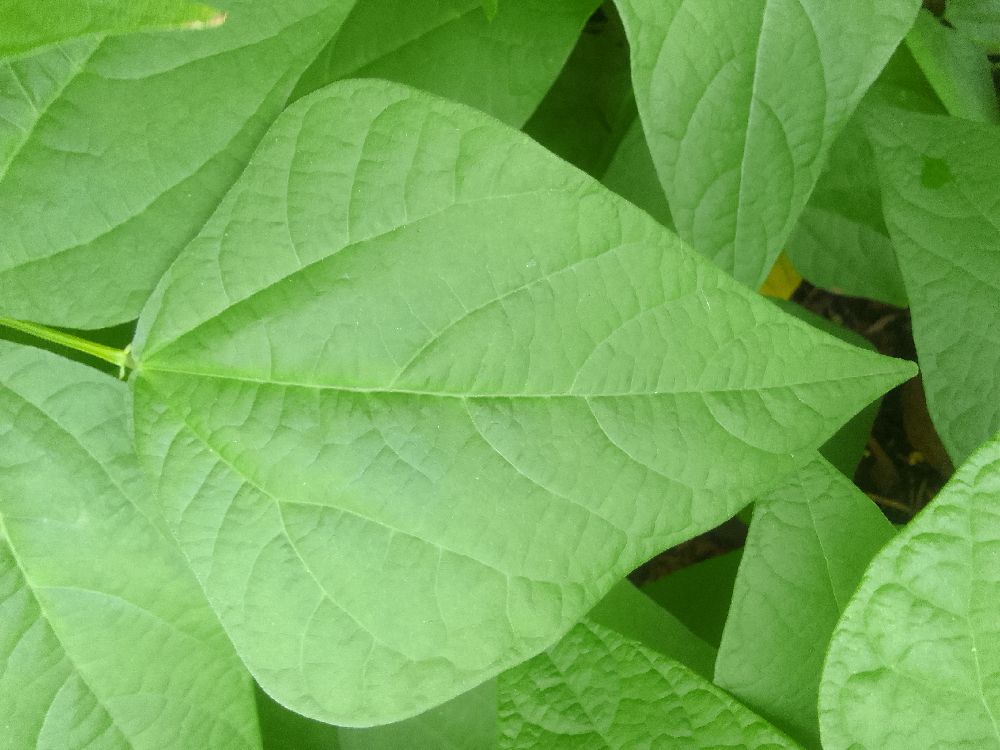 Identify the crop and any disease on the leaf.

common bean, healthy
